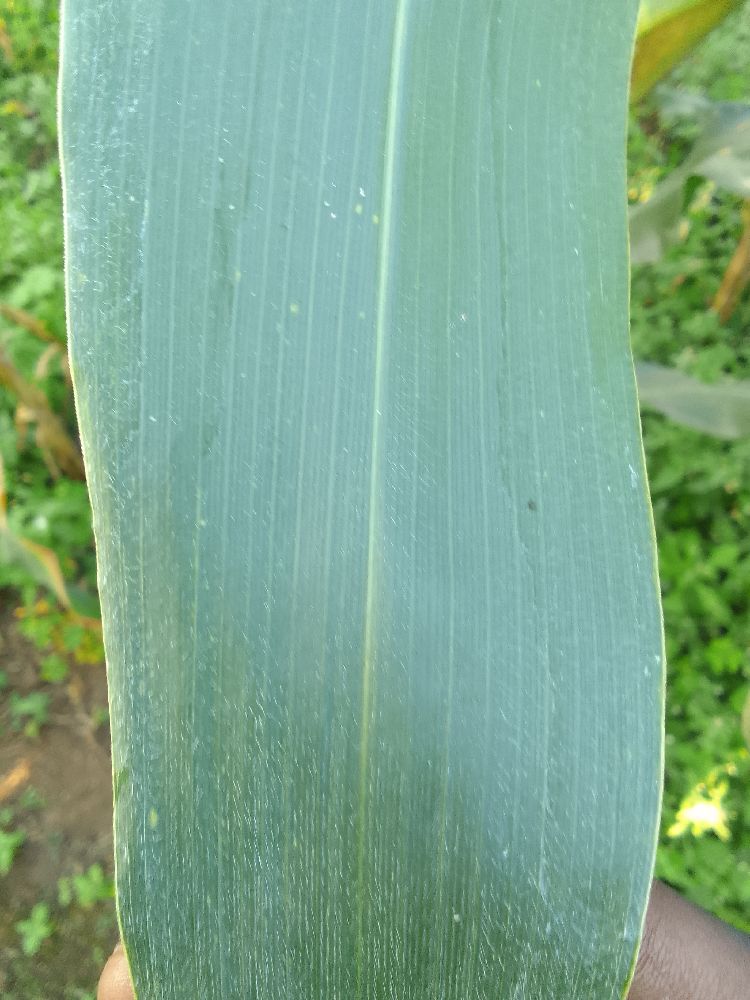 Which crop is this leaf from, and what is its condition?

maize, healthy
